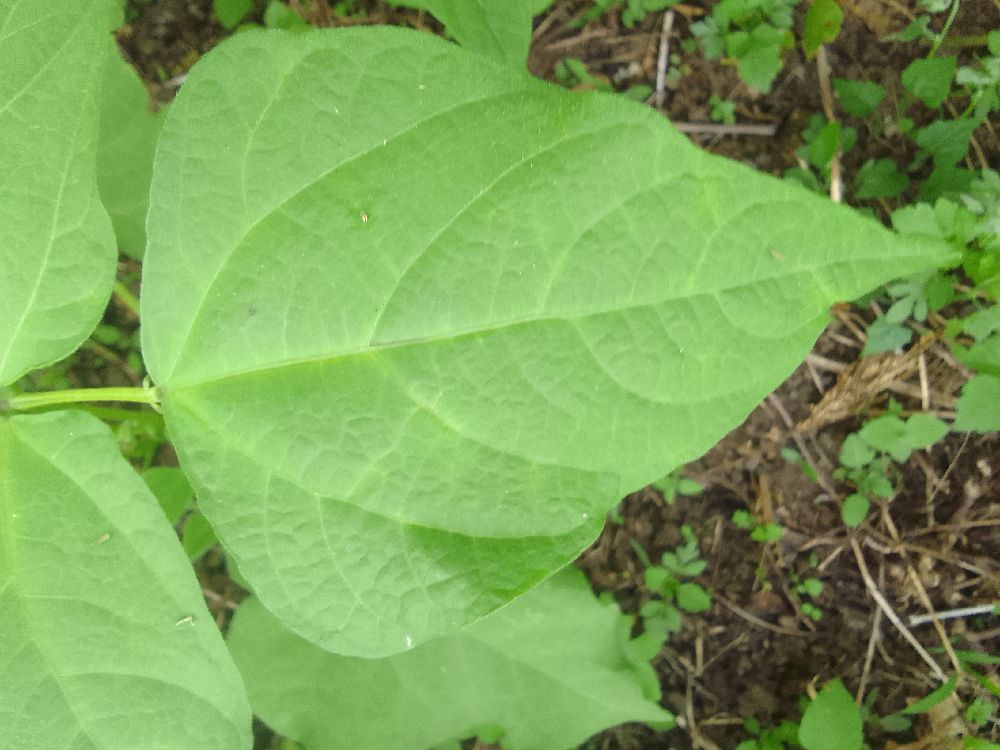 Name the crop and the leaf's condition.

common bean, healthy
